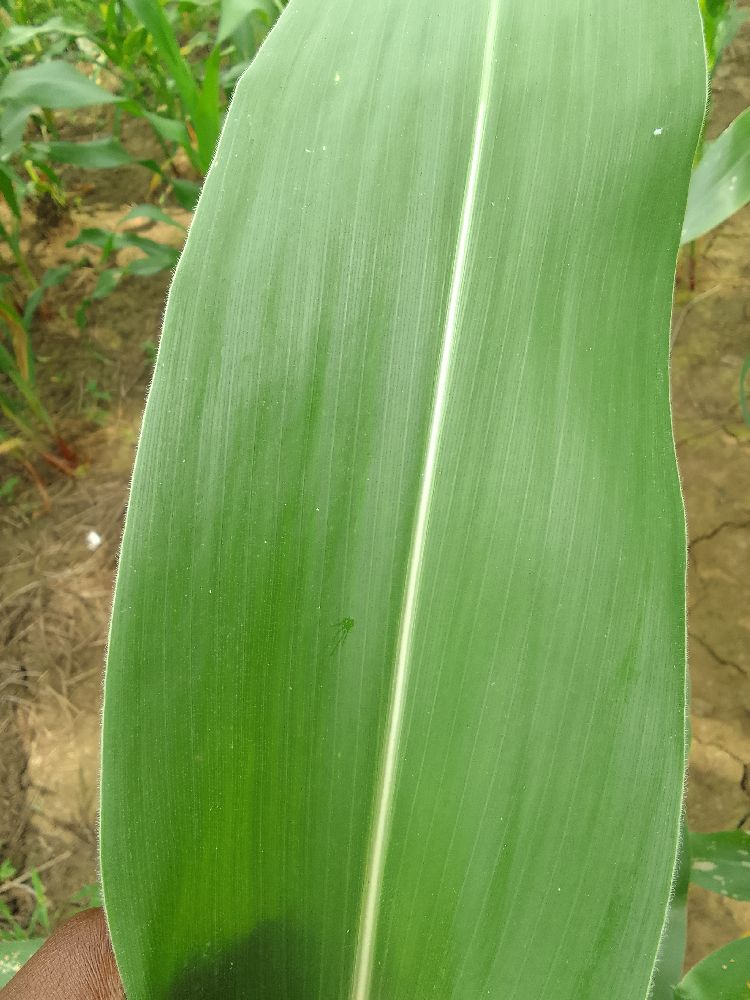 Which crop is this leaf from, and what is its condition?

maize, healthy
